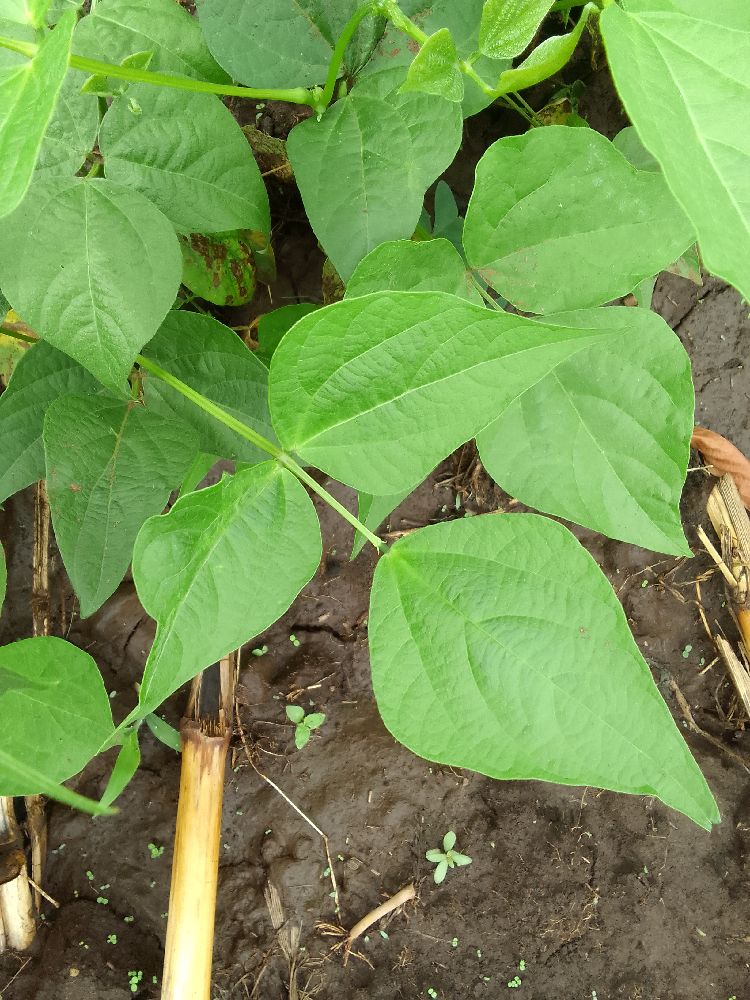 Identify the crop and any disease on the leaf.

common bean, healthy
